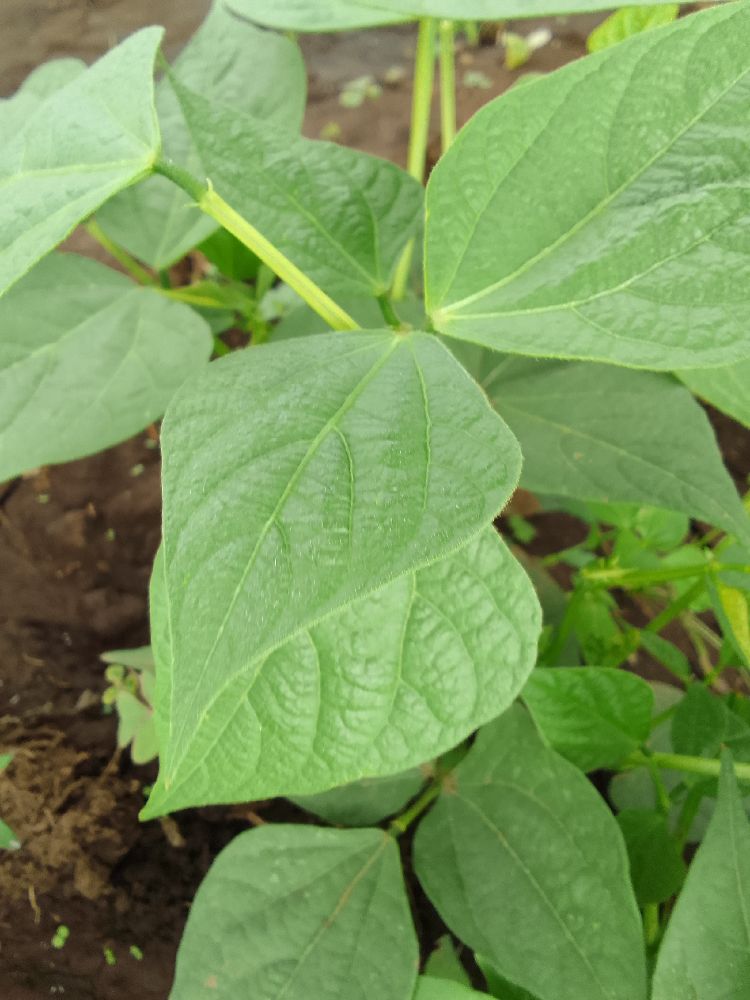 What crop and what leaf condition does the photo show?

common bean, healthy
